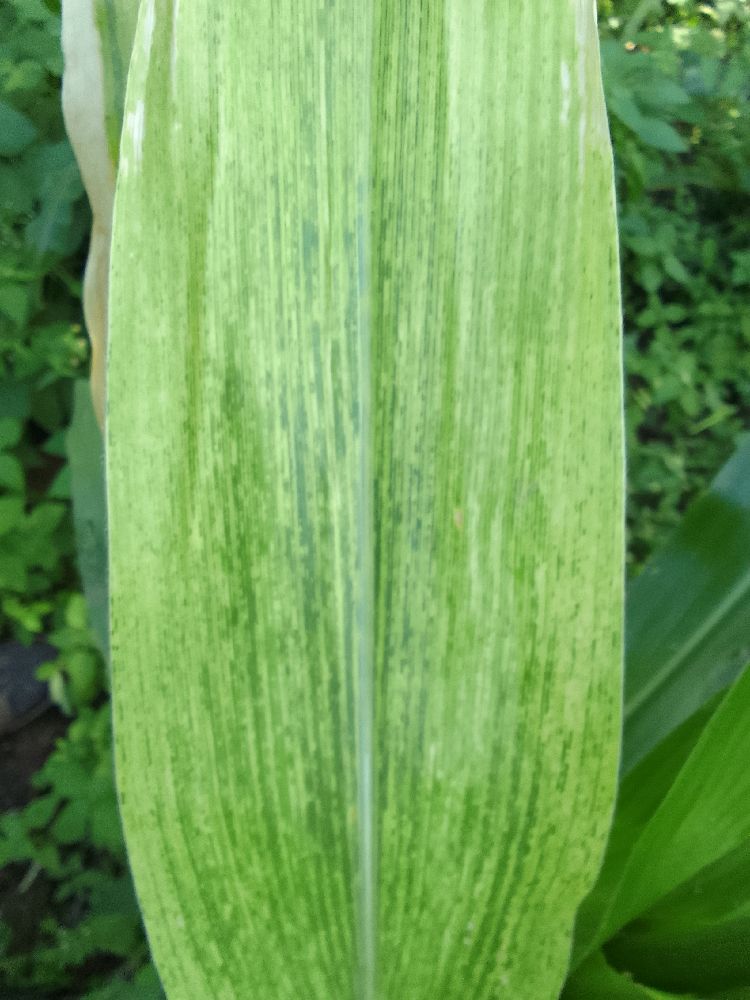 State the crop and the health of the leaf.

maize, maize lethal necrosis
